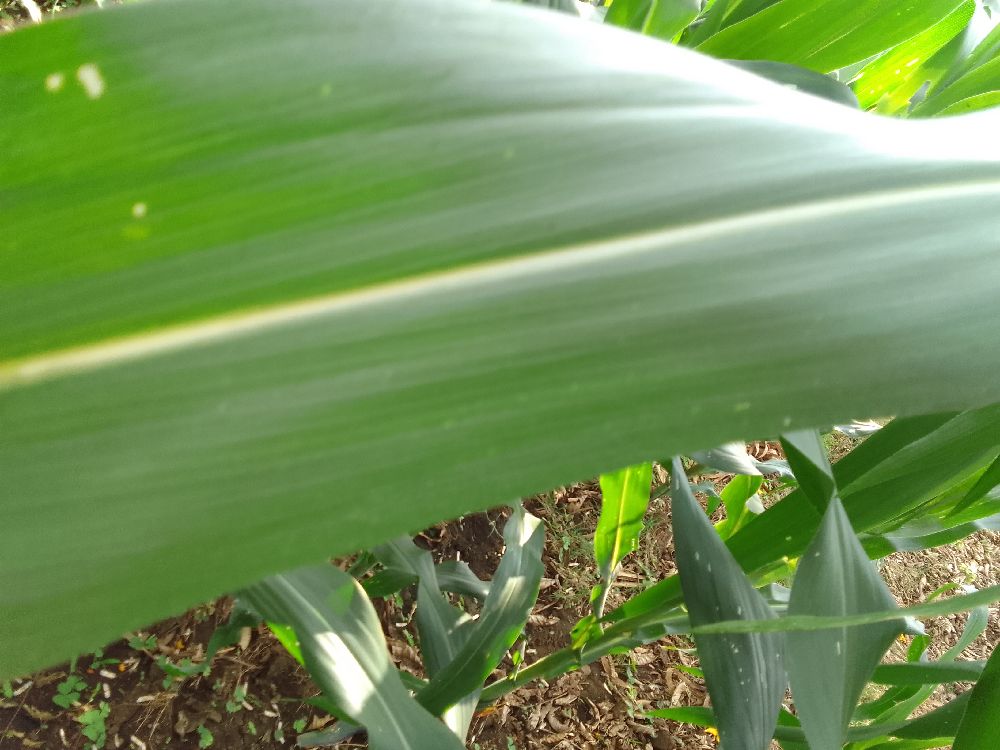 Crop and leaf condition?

maize, healthy
